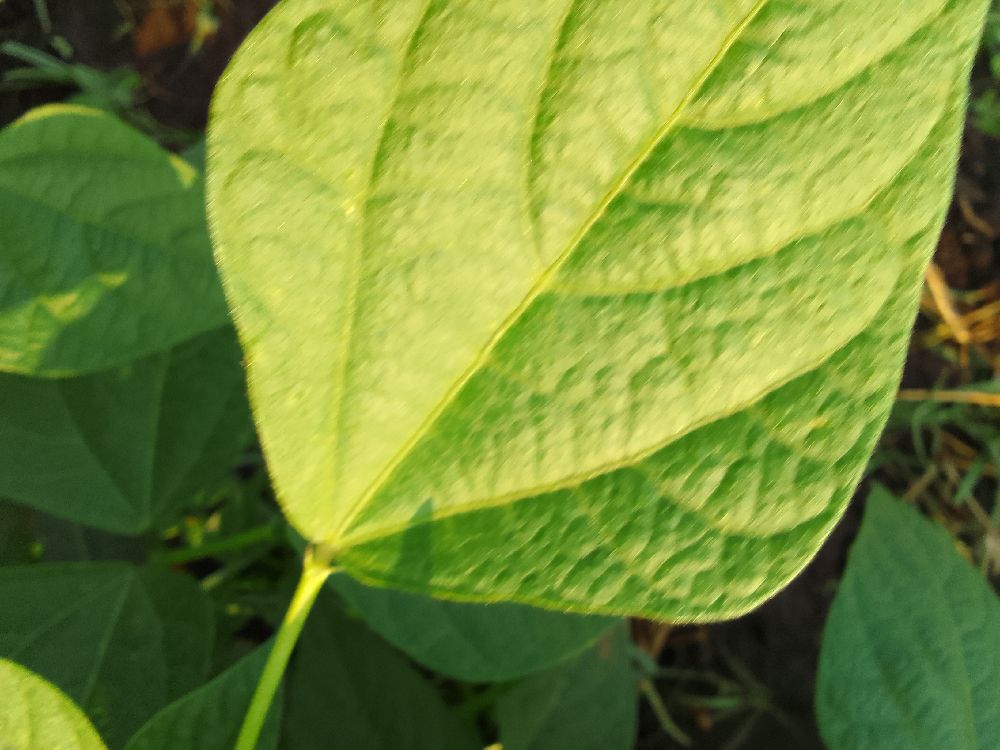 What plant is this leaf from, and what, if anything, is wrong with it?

common bean, healthy
